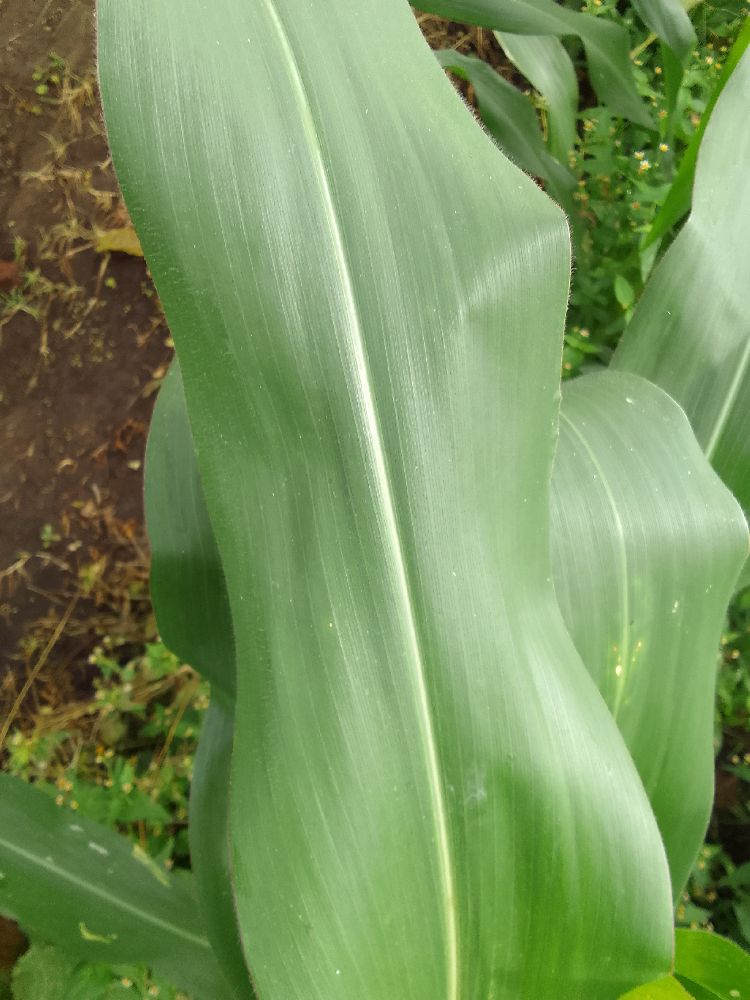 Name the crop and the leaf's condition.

maize, healthy
